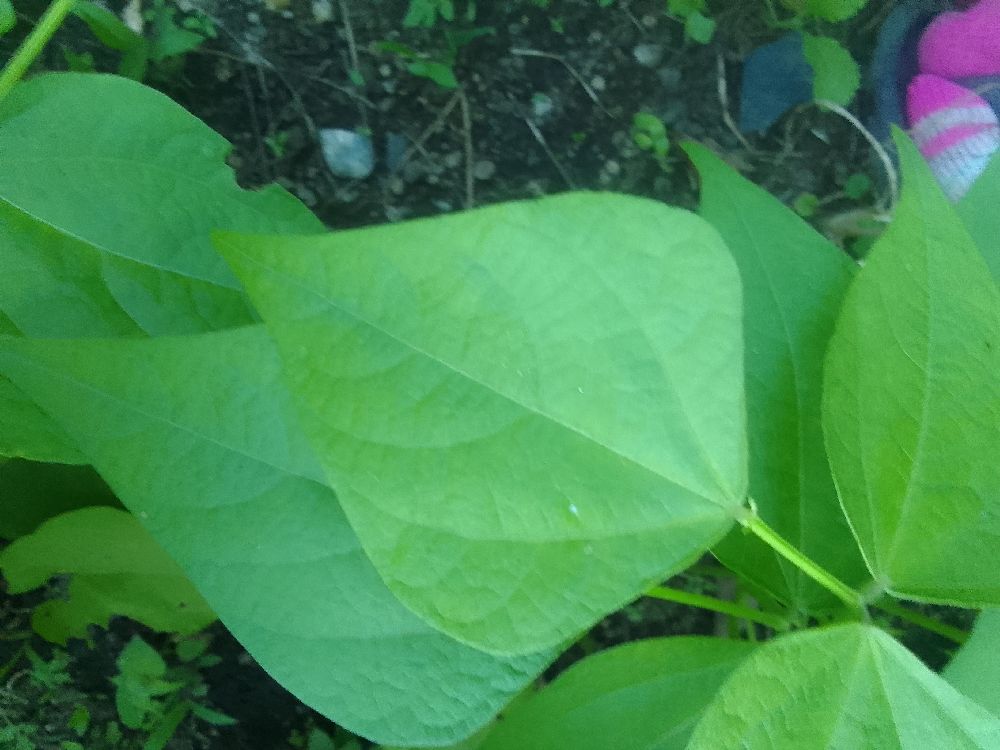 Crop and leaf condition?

common bean, healthy
